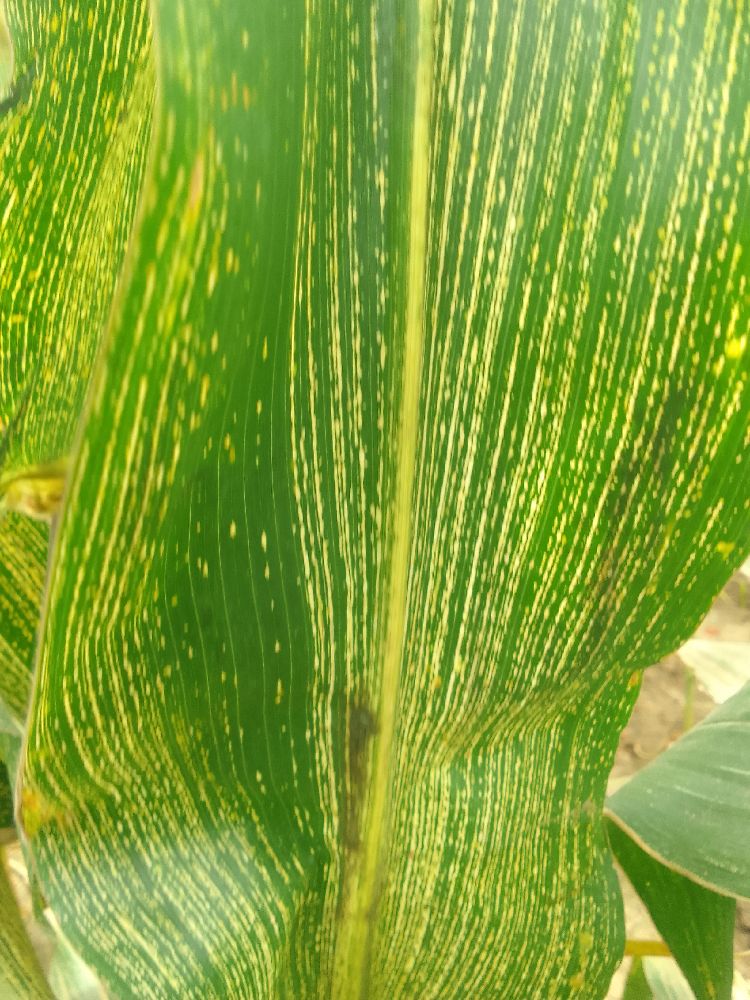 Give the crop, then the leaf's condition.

maize, maize streak virus
